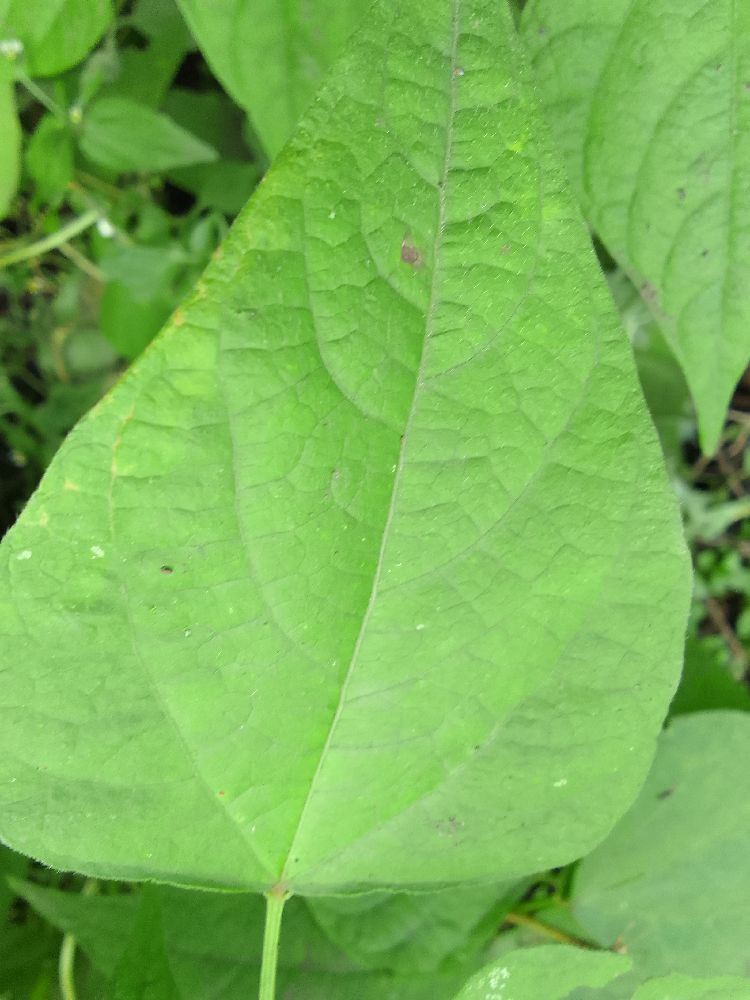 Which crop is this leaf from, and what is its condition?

common bean, healthy
